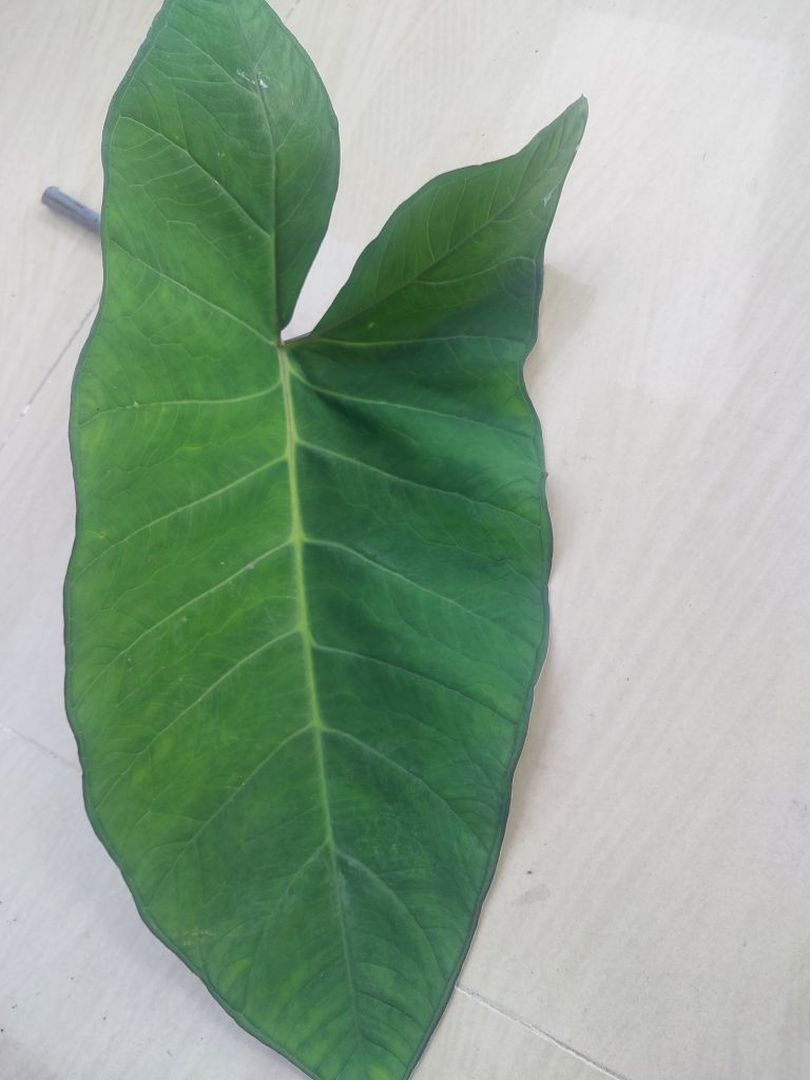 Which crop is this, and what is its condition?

taro, healthy
